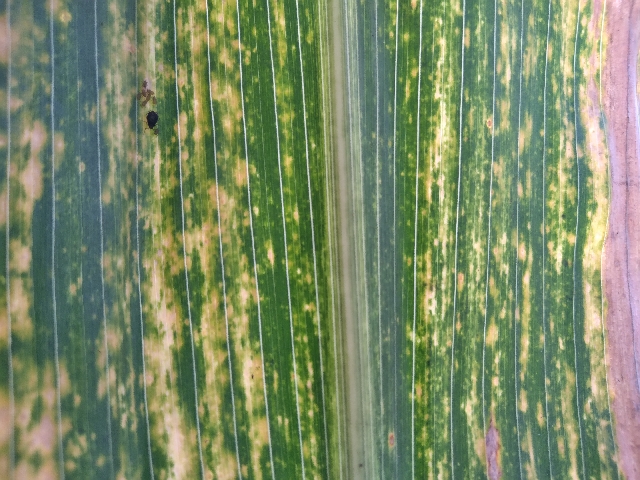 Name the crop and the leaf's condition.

maize, maize lethal necrosis
